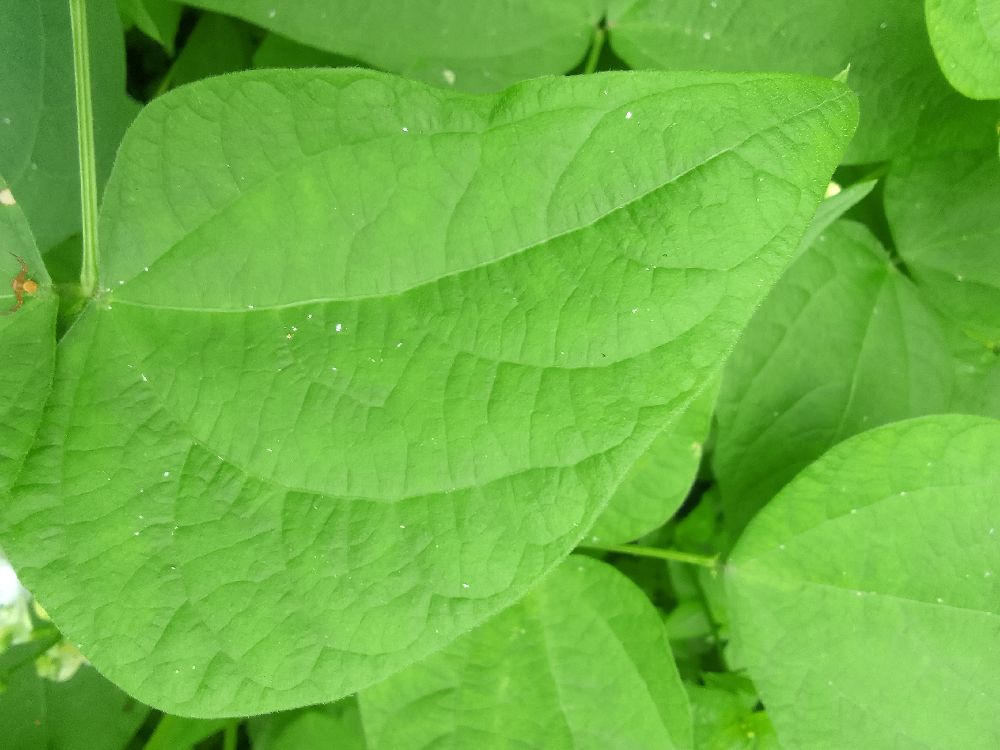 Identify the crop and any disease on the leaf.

common bean, healthy
